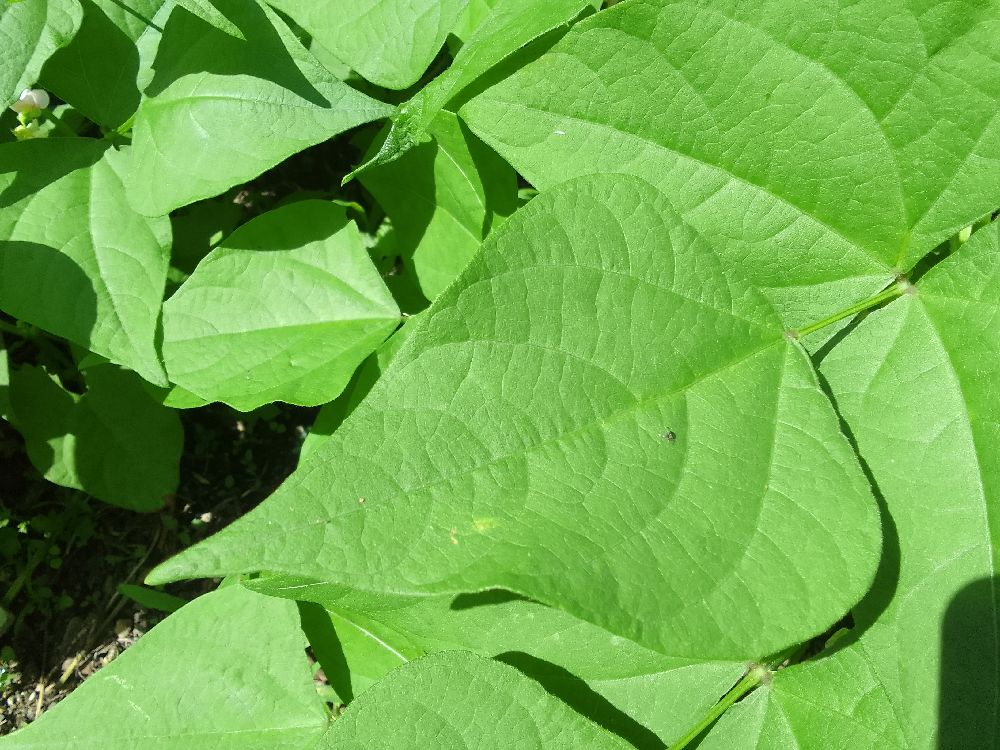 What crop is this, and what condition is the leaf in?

common bean, healthy
